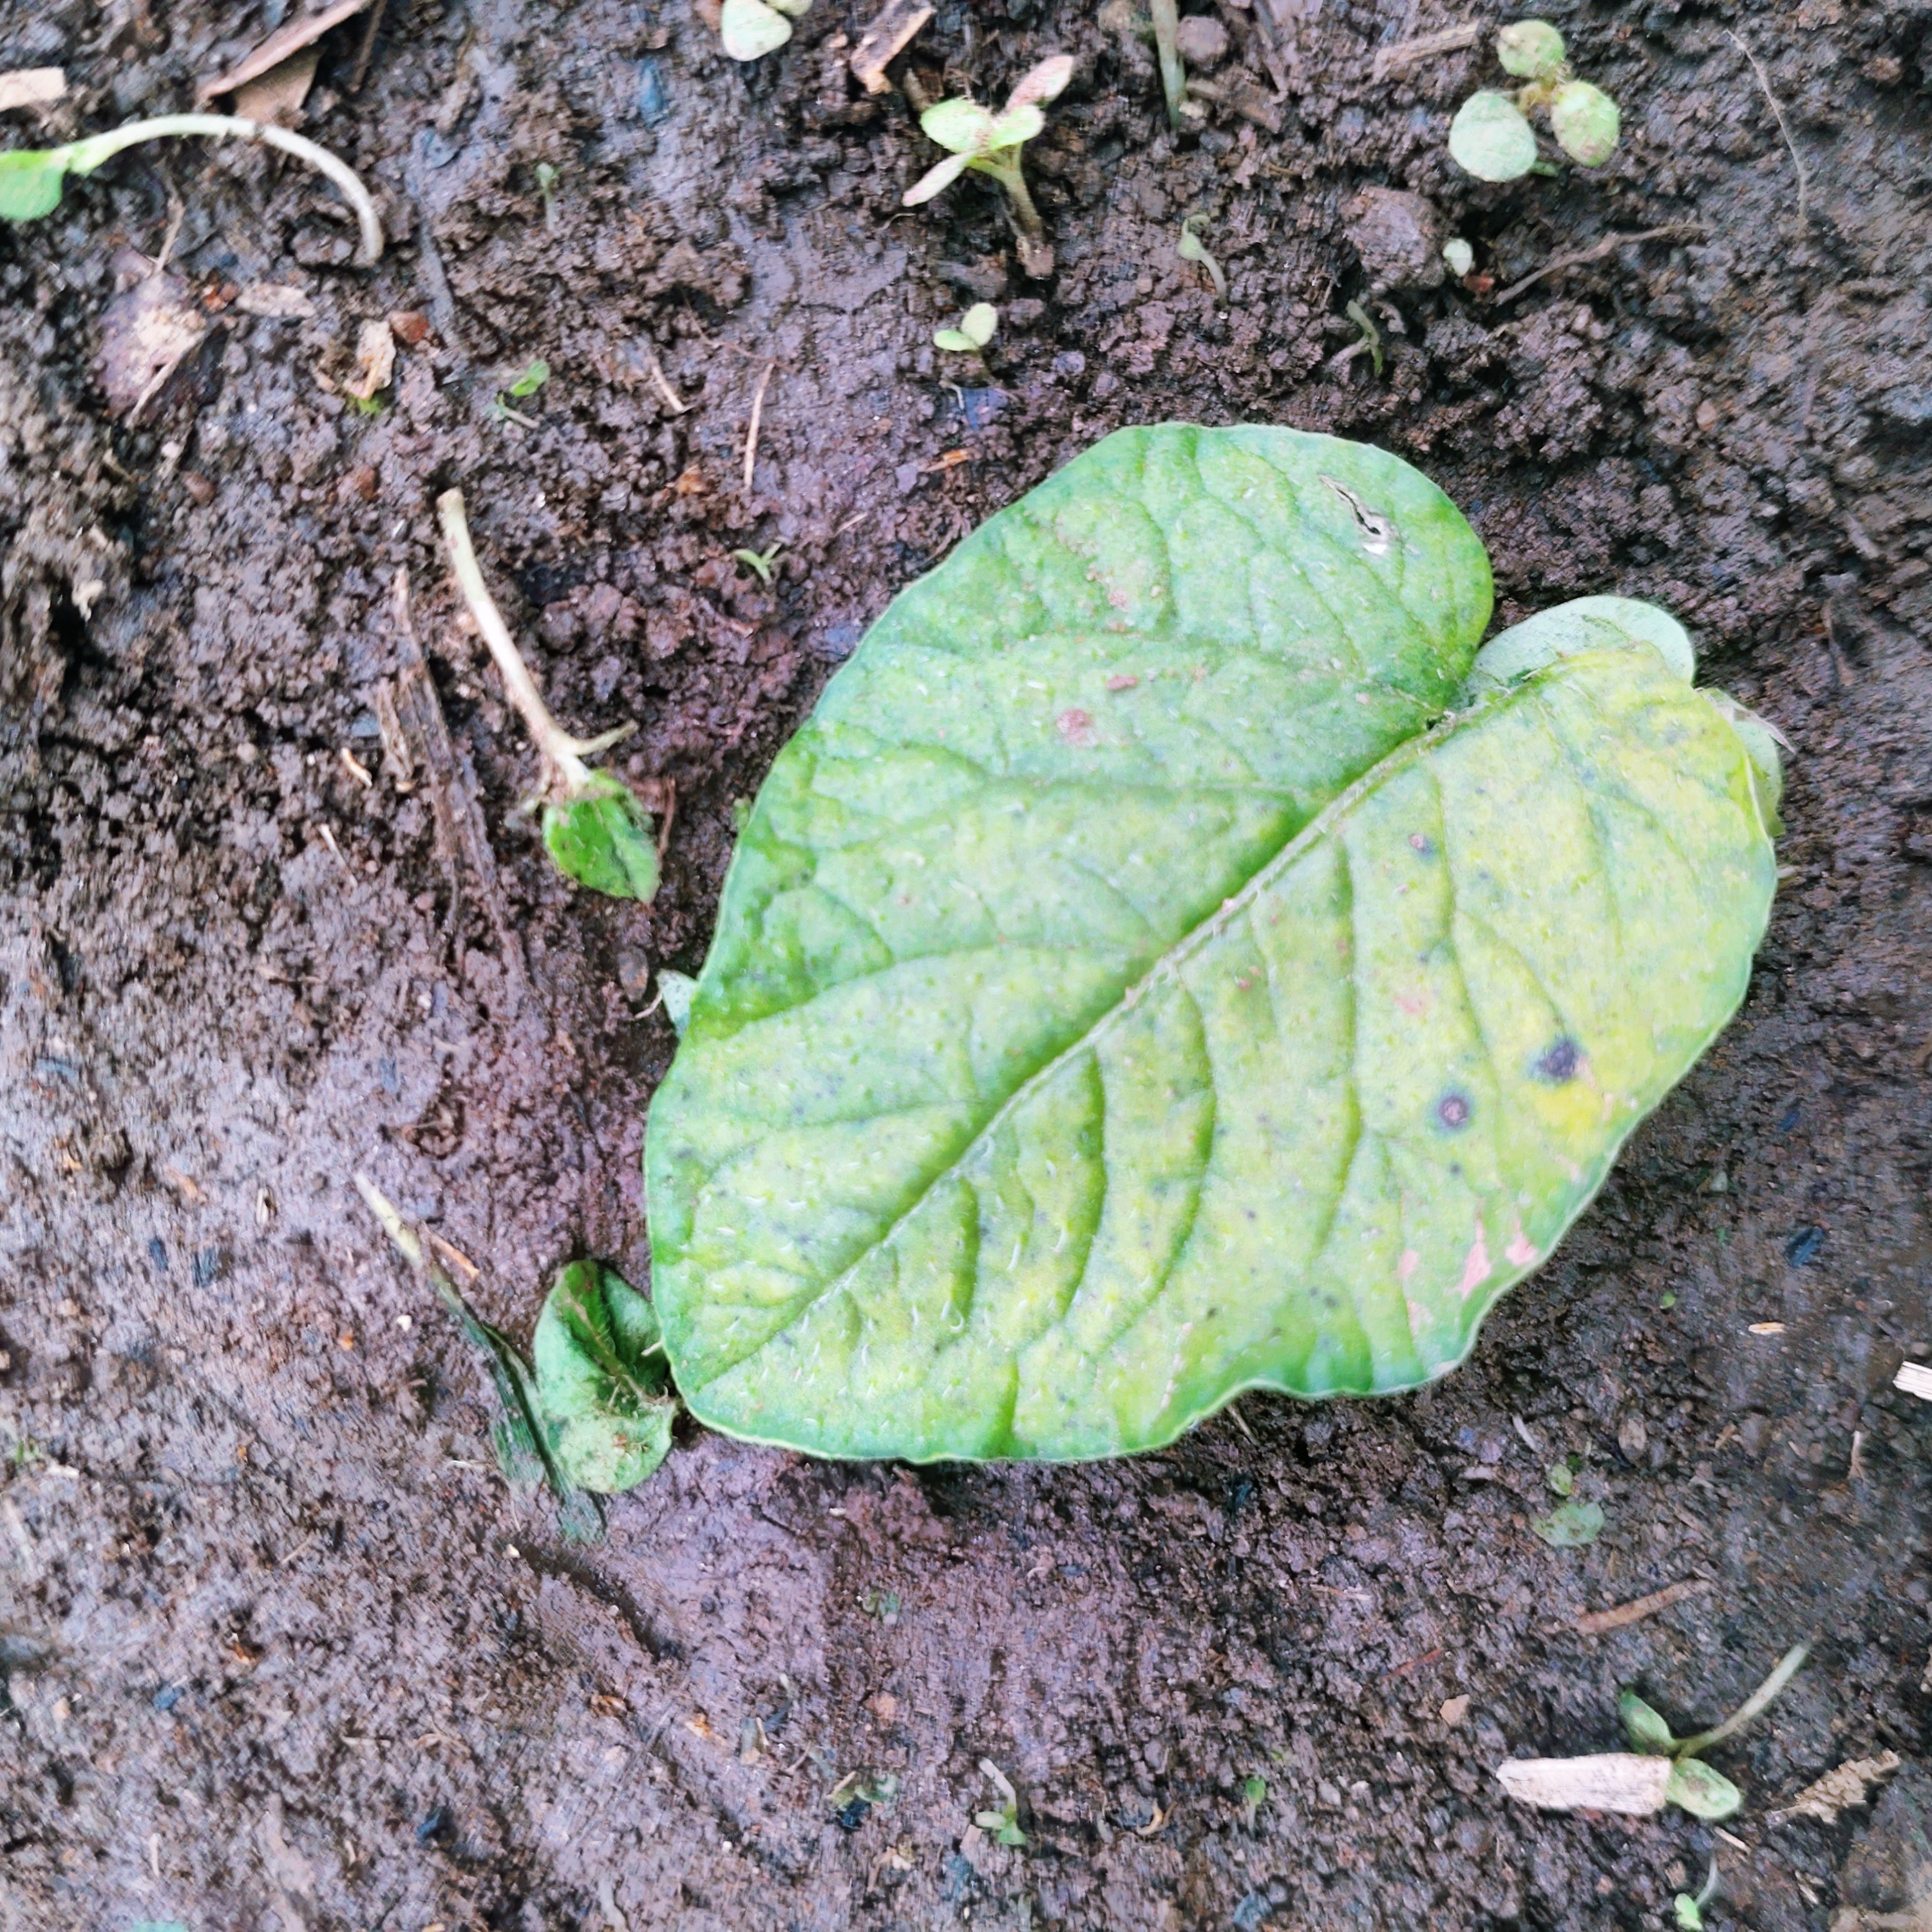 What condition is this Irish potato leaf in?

late blight
